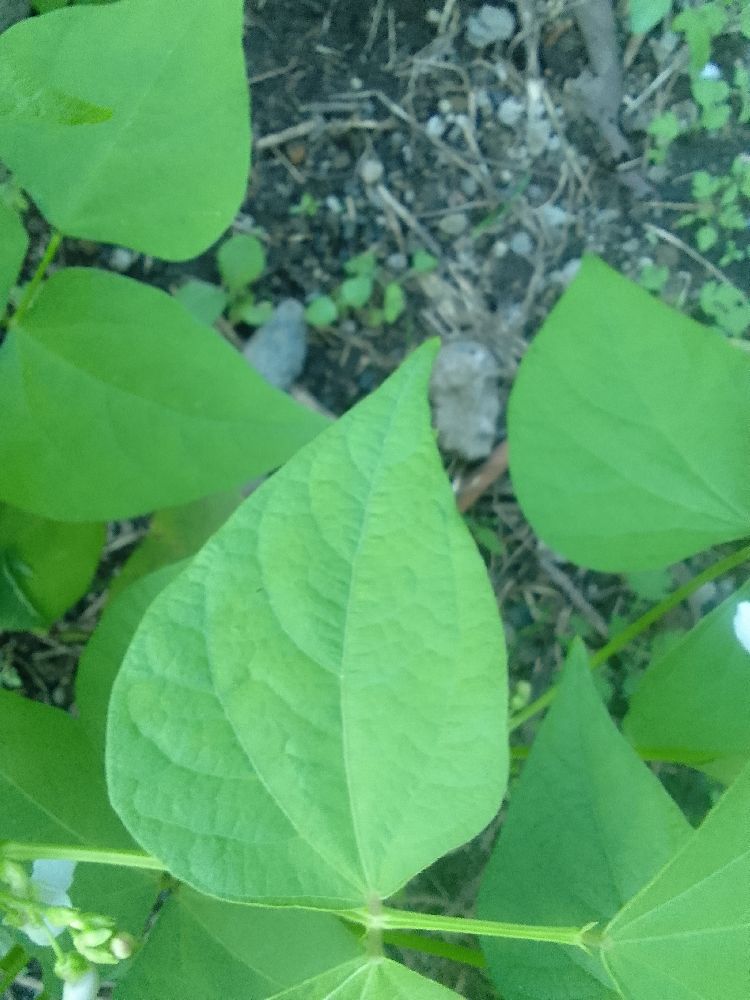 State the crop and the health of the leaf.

common bean, healthy
